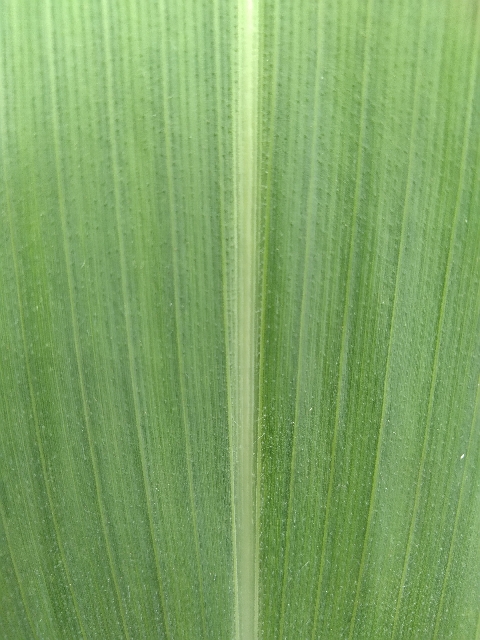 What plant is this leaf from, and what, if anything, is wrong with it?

maize, healthy
